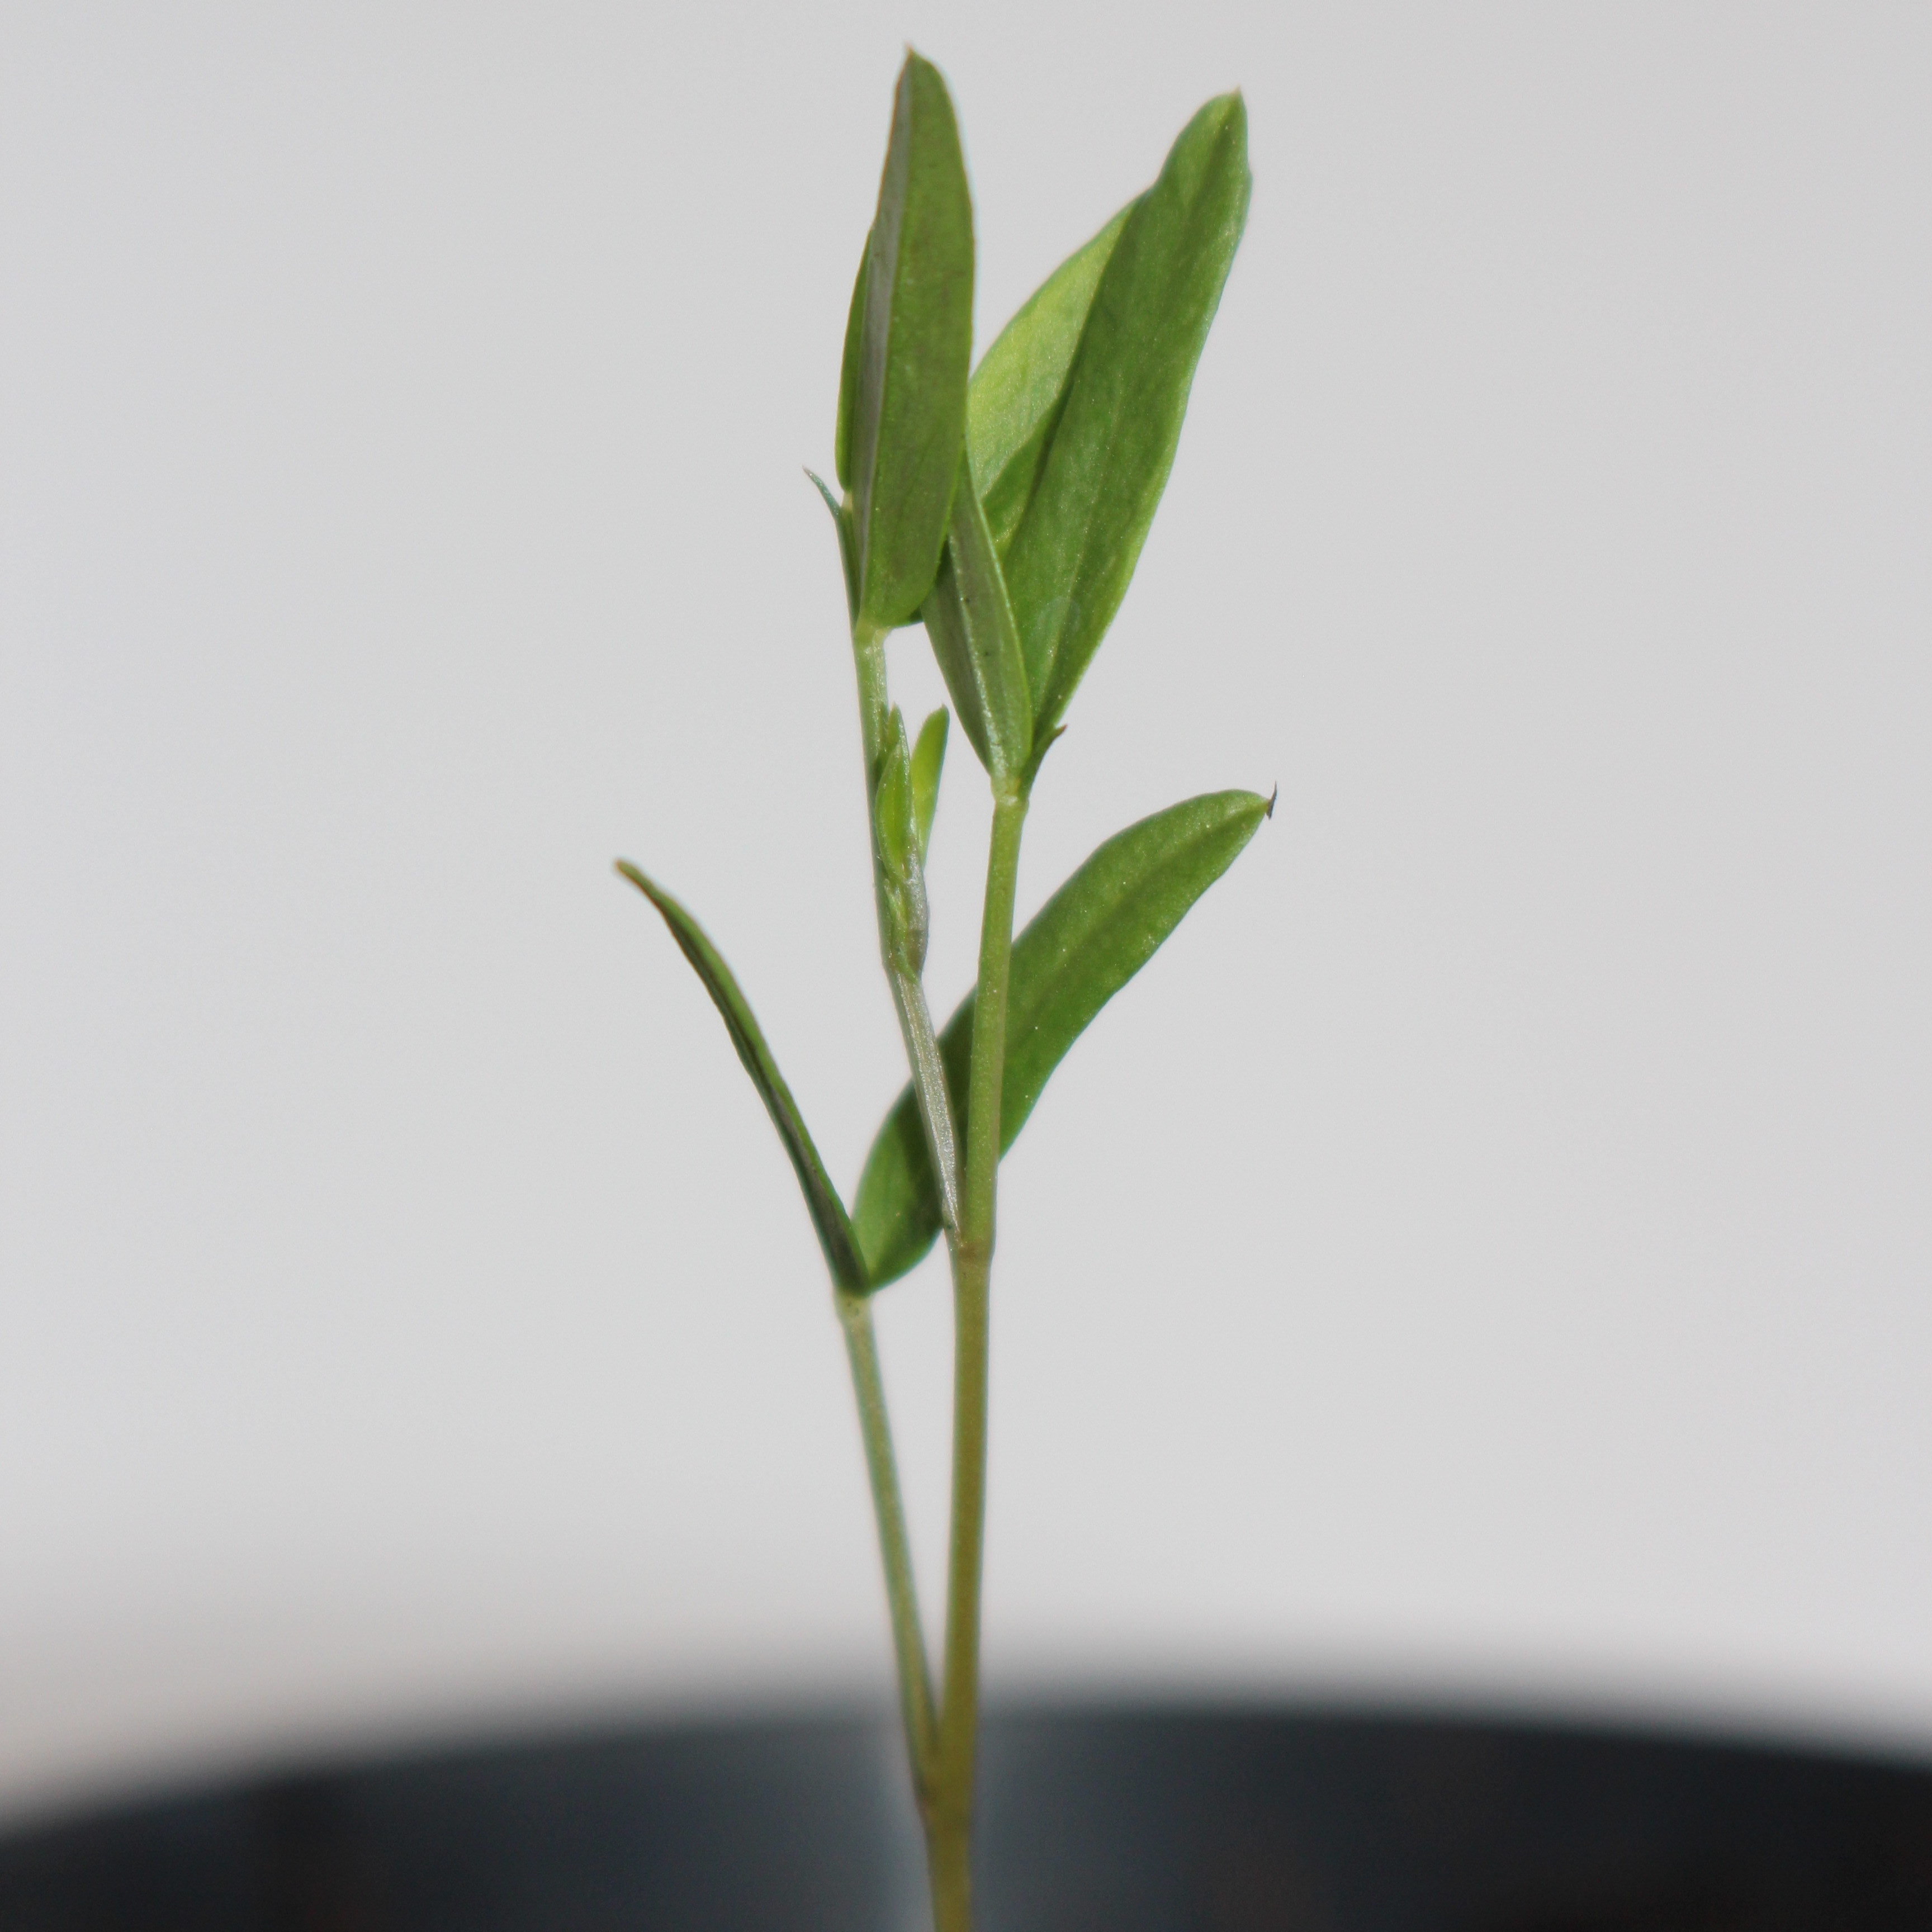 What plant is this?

Vicia sativa
